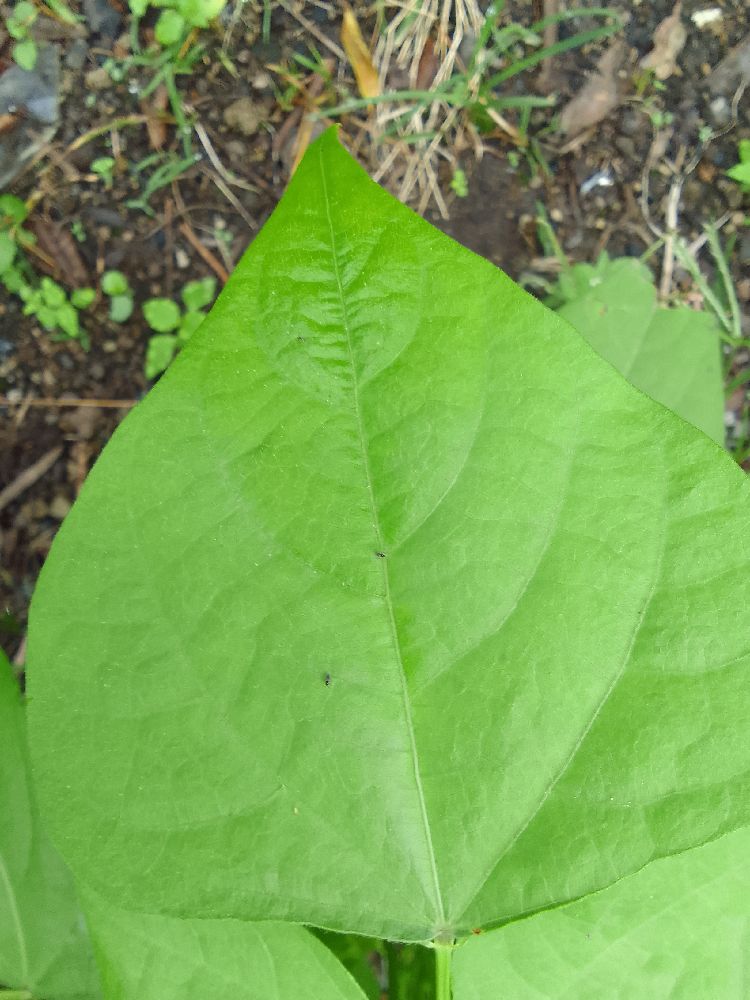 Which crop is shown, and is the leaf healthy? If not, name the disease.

common bean, healthy
